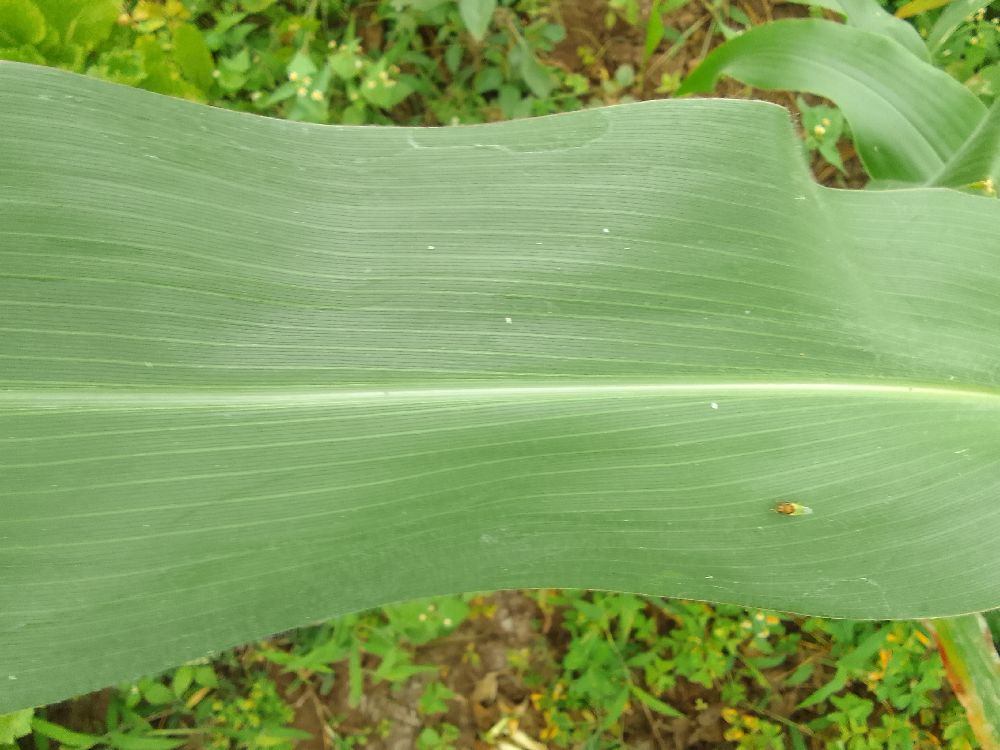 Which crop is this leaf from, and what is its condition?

maize, healthy
